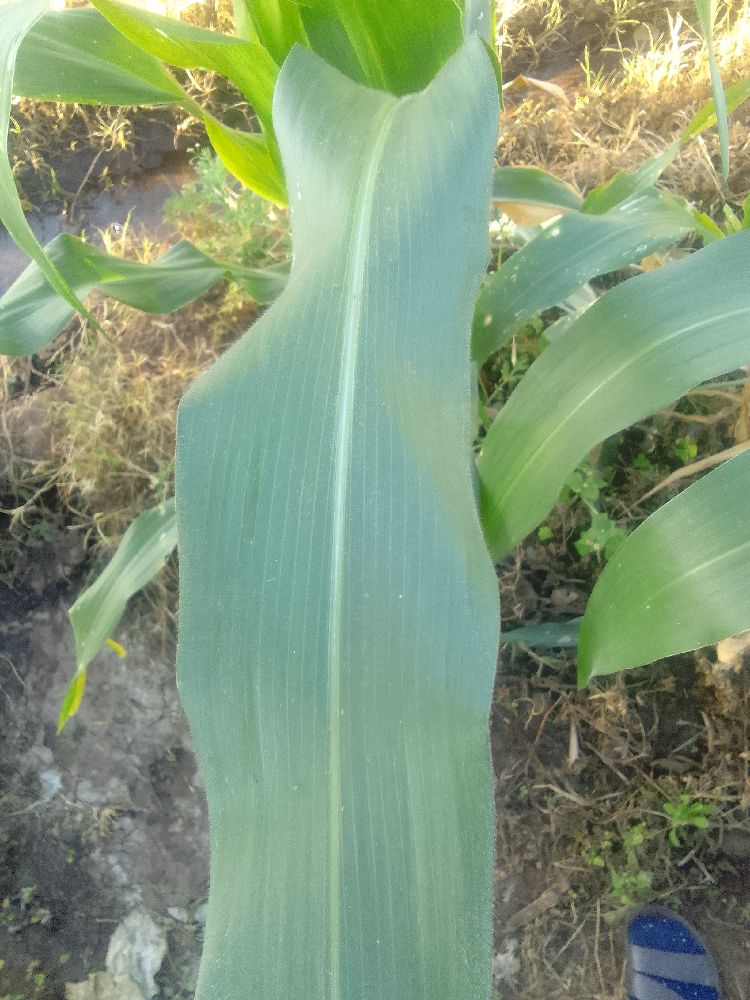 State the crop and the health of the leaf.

maize, healthy
